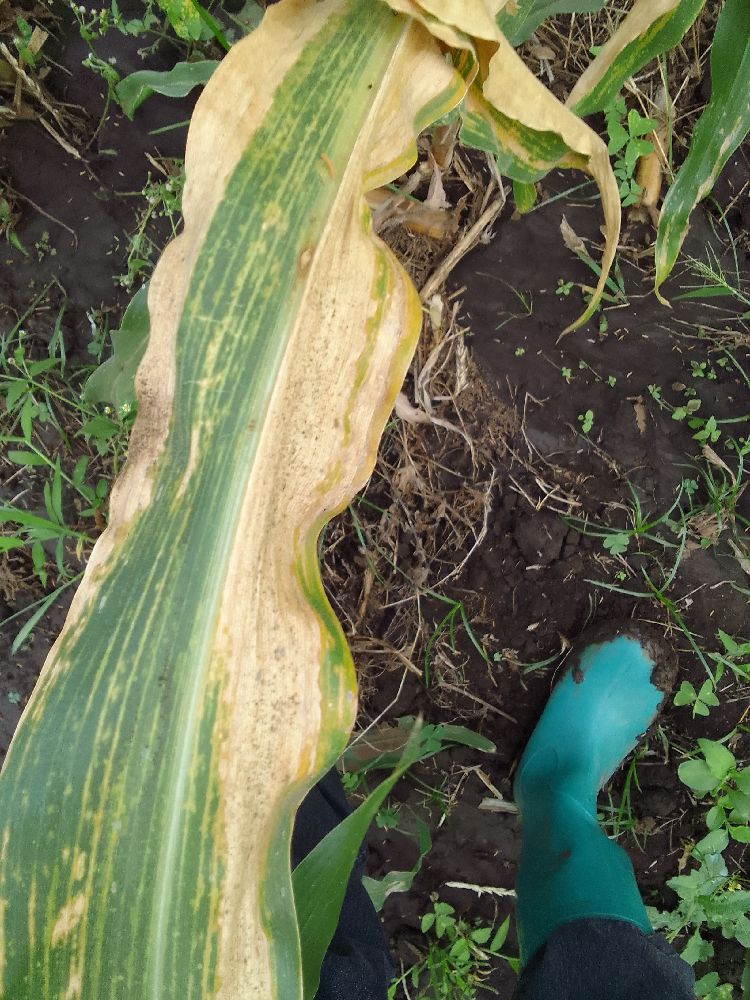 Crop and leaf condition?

maize, maize lethal necrosis
